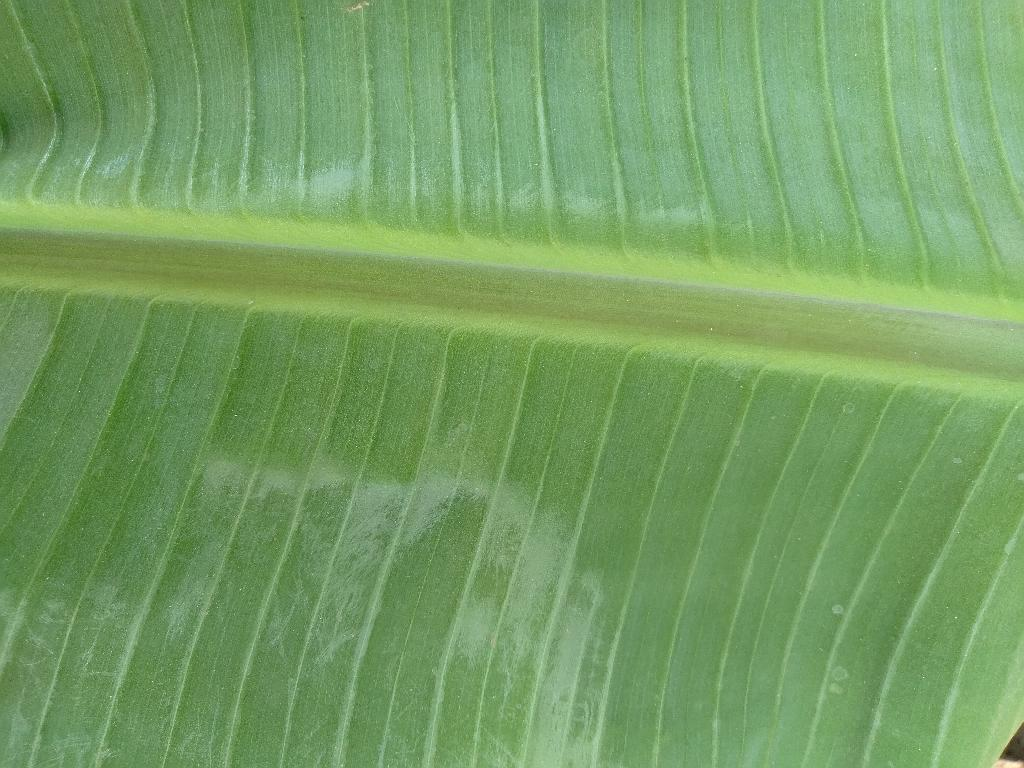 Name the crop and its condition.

banana, healthy
